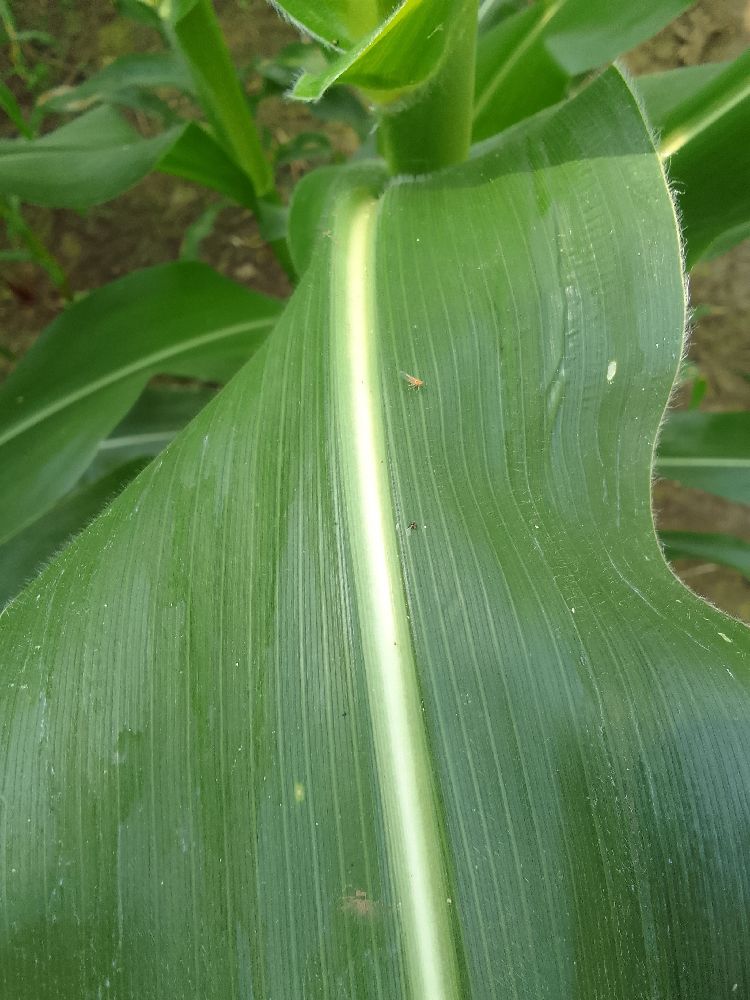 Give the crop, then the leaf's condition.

maize, healthy
